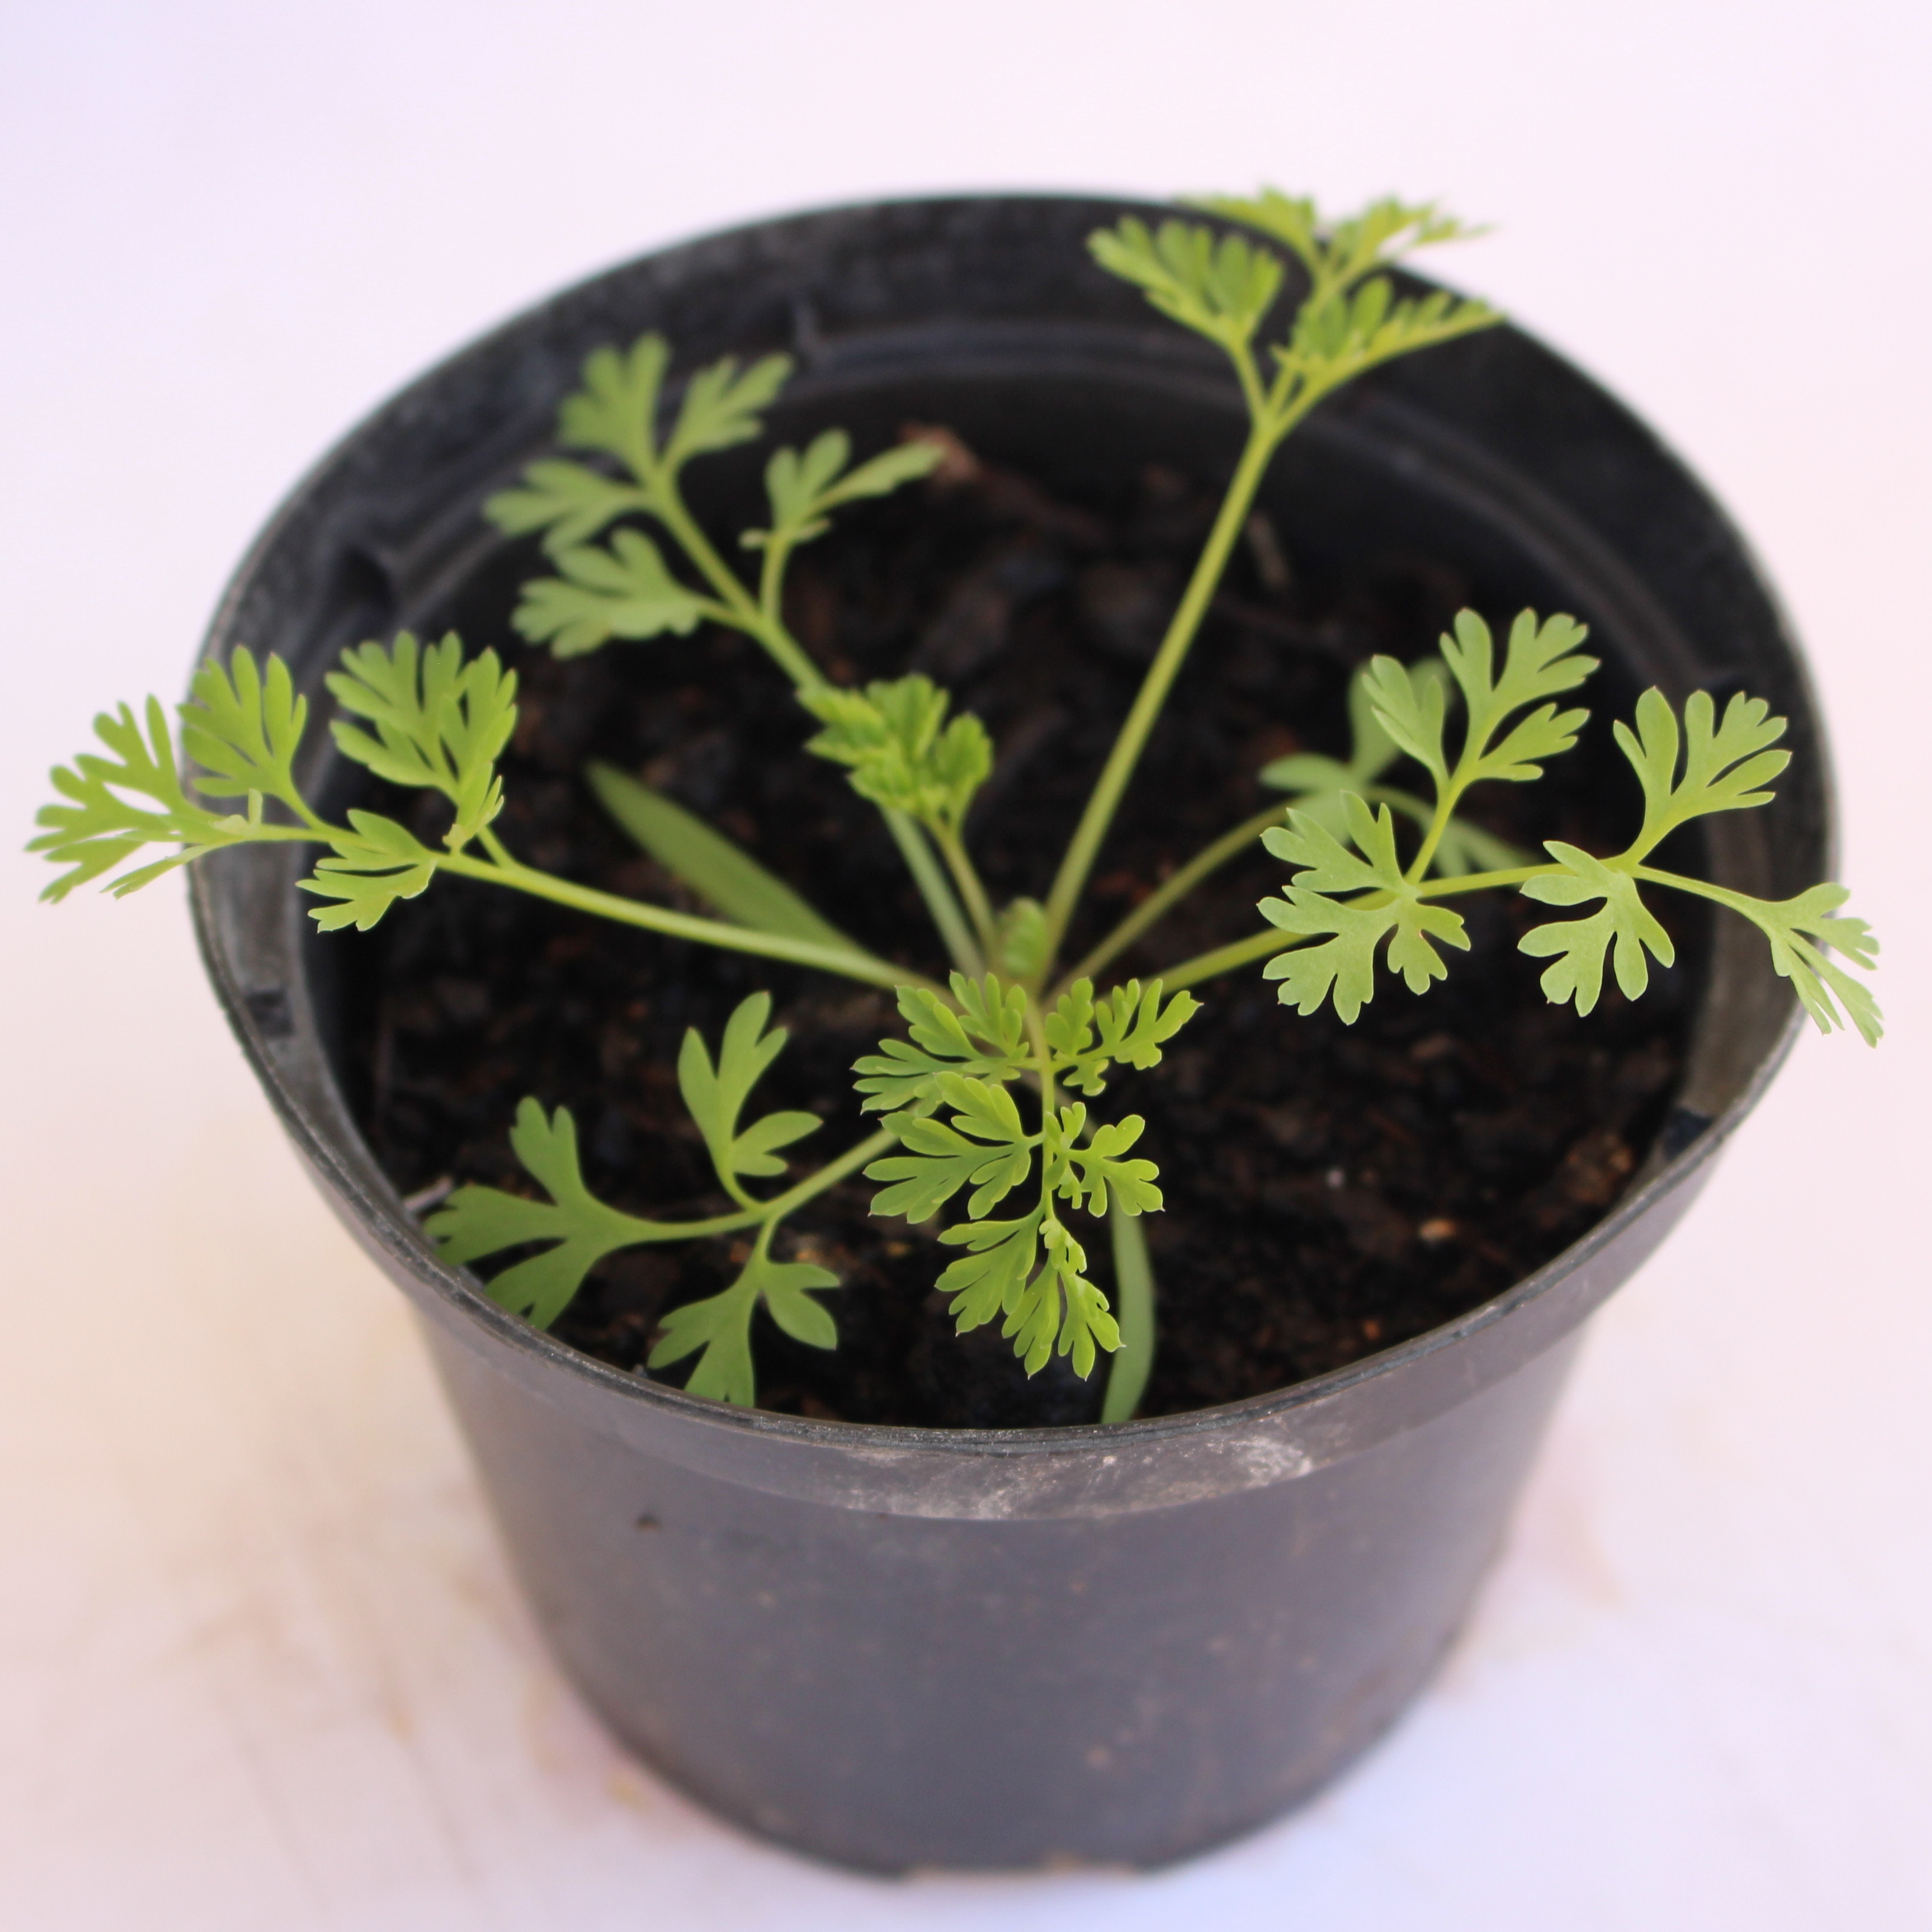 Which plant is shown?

Fumaria officinalis
